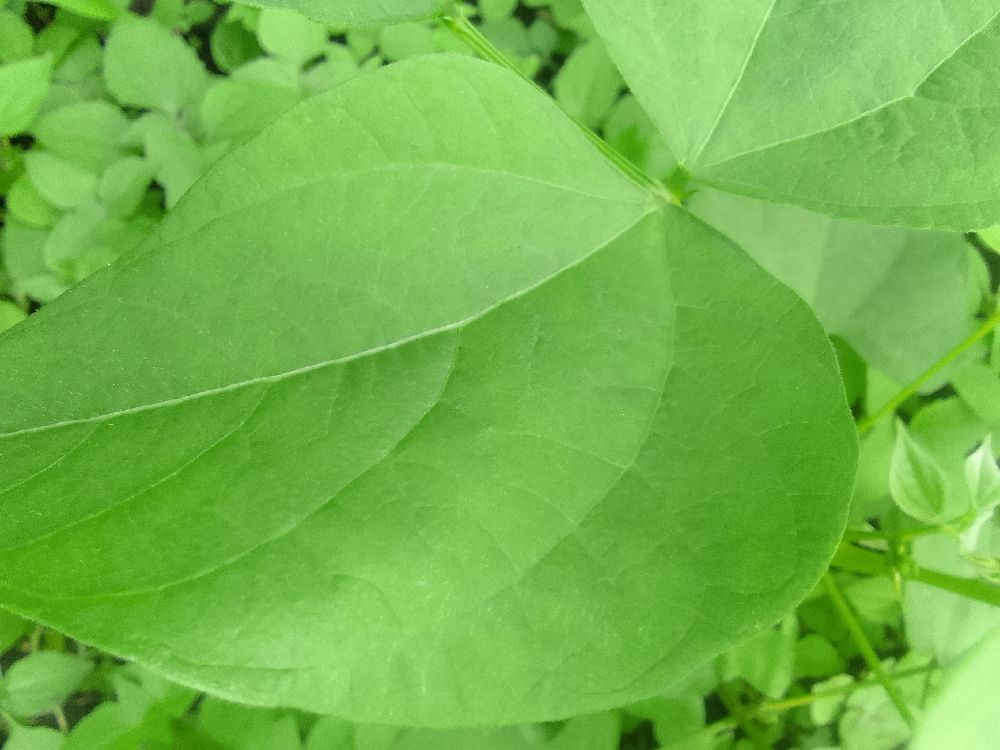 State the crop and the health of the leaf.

common bean, healthy
